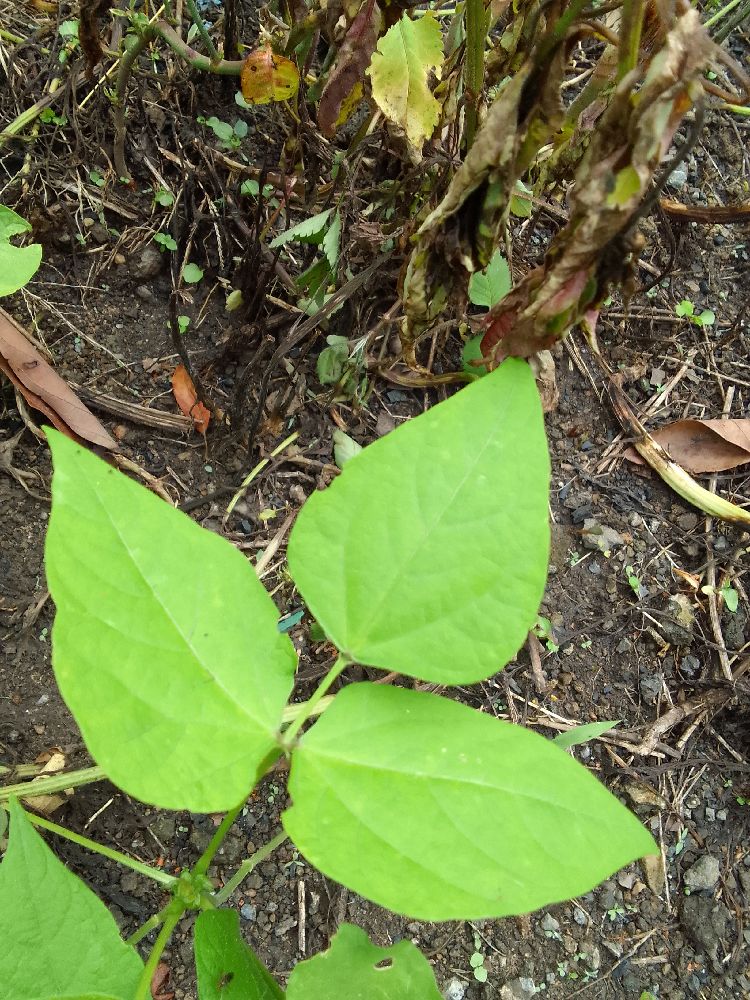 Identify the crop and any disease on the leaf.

common bean, healthy
